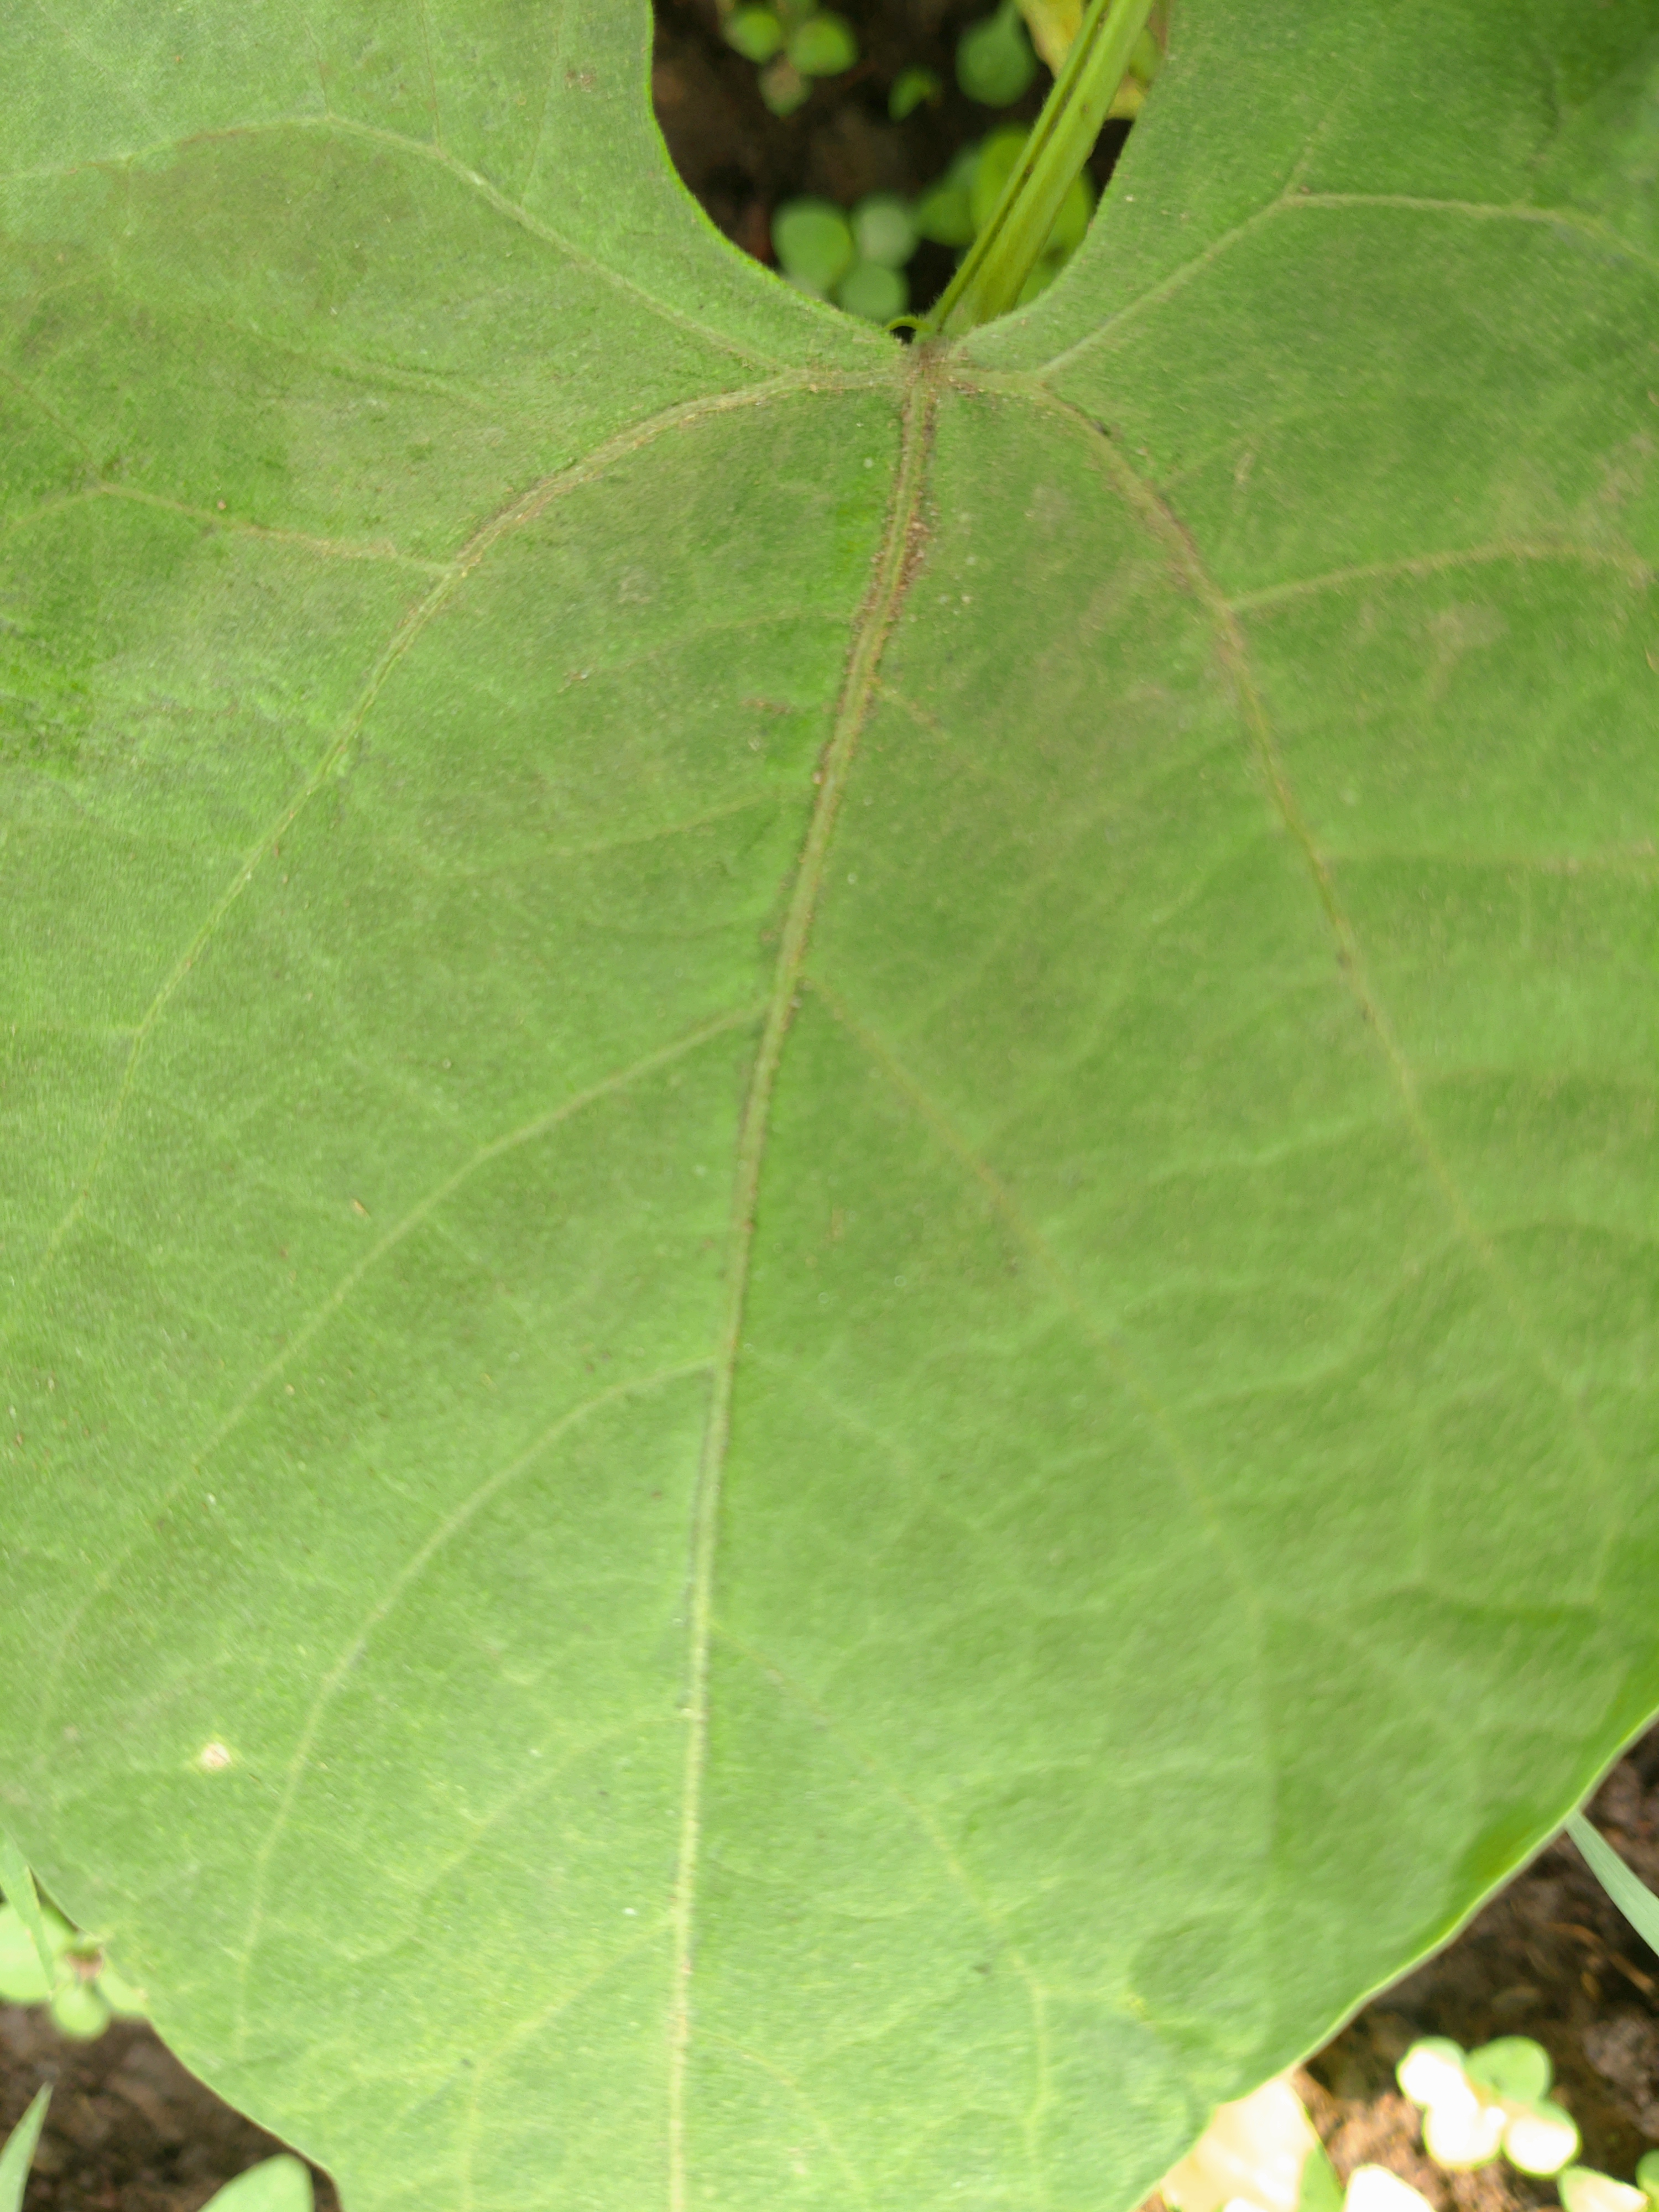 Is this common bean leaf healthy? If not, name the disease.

healthy
